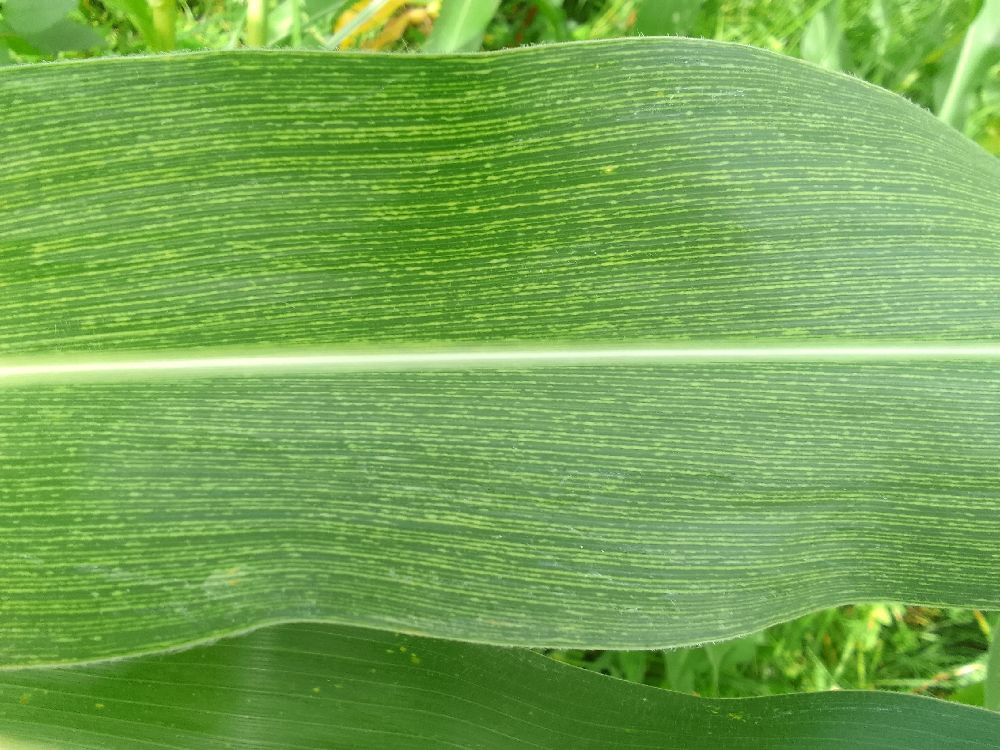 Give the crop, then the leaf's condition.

maize, maize streak virus
